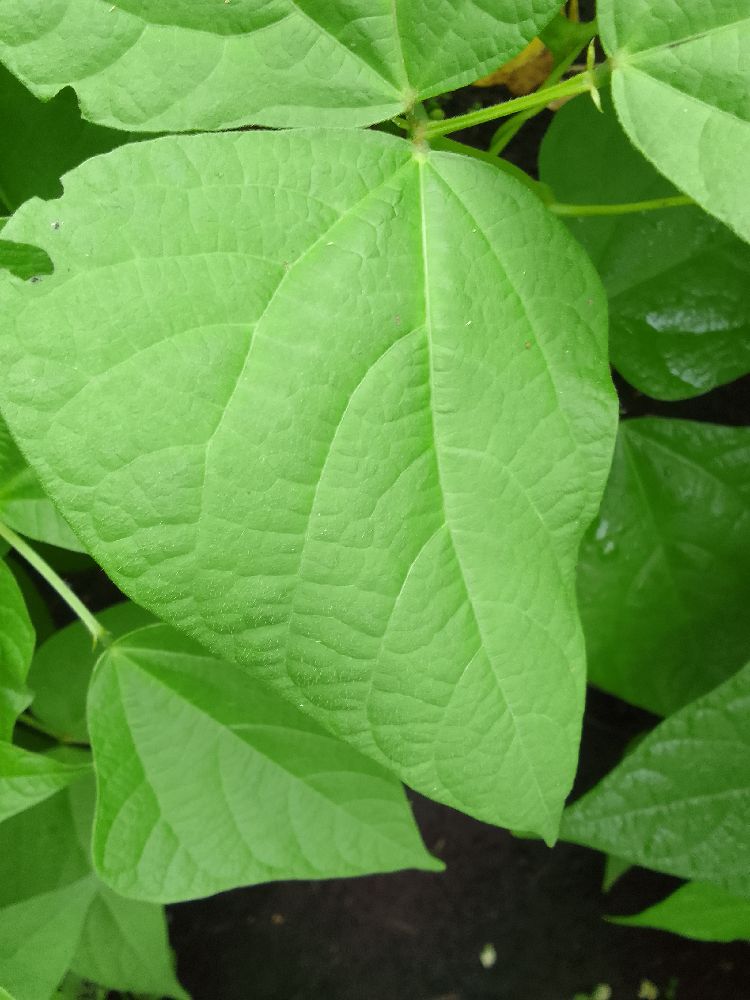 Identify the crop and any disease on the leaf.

common bean, healthy
